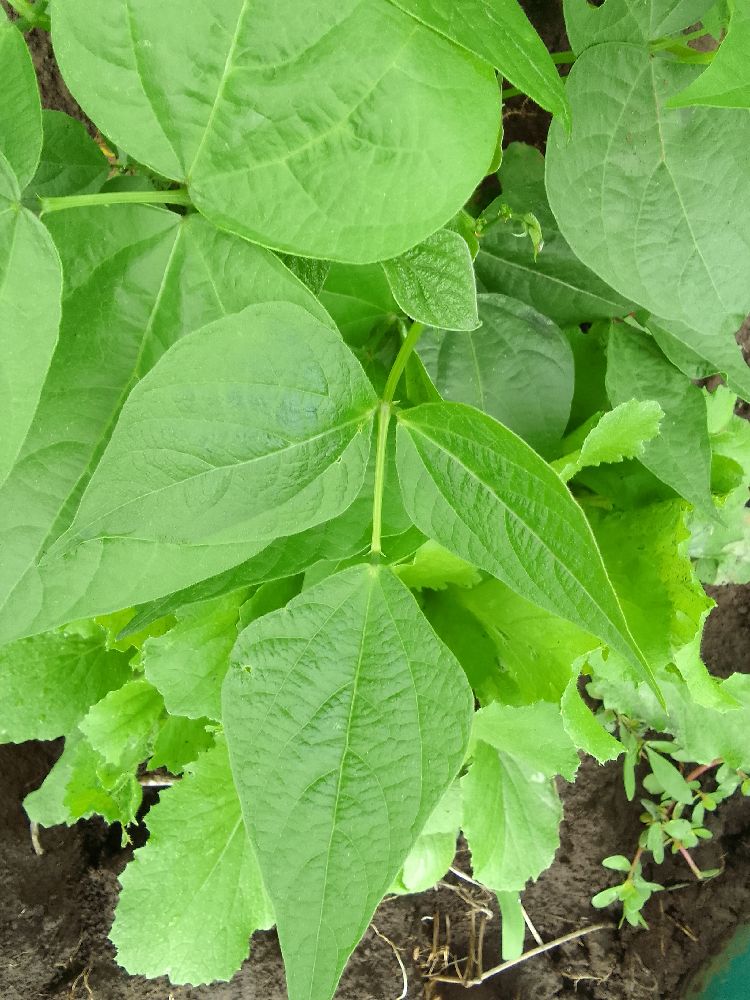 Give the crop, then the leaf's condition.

common bean, healthy
